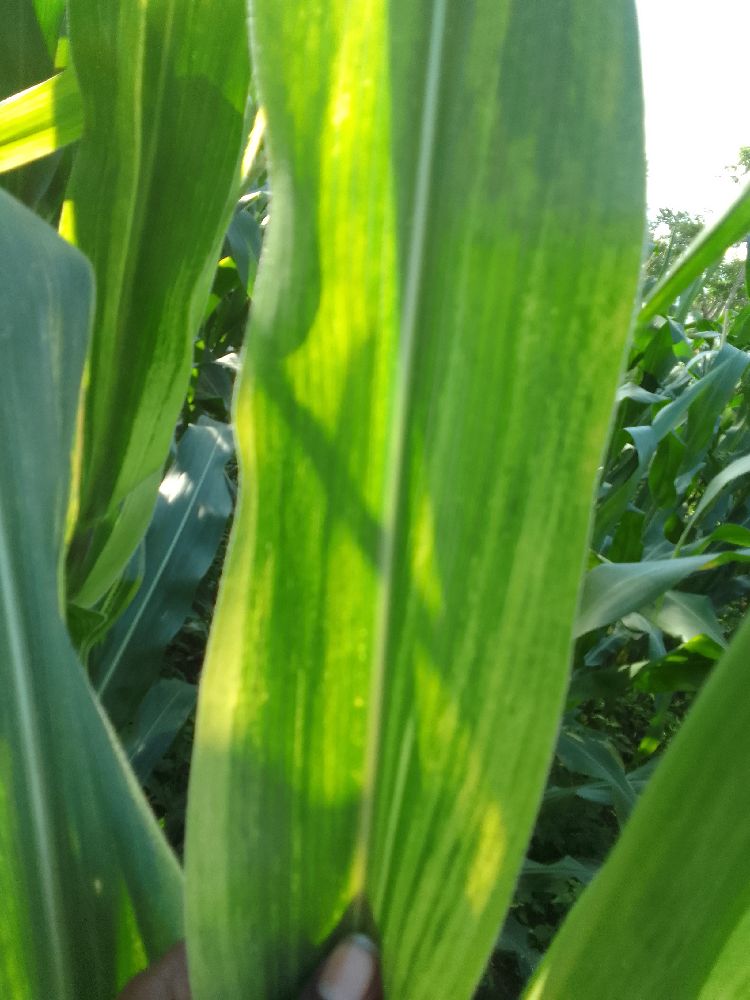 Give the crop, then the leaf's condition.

maize, maize lethal necrosis
